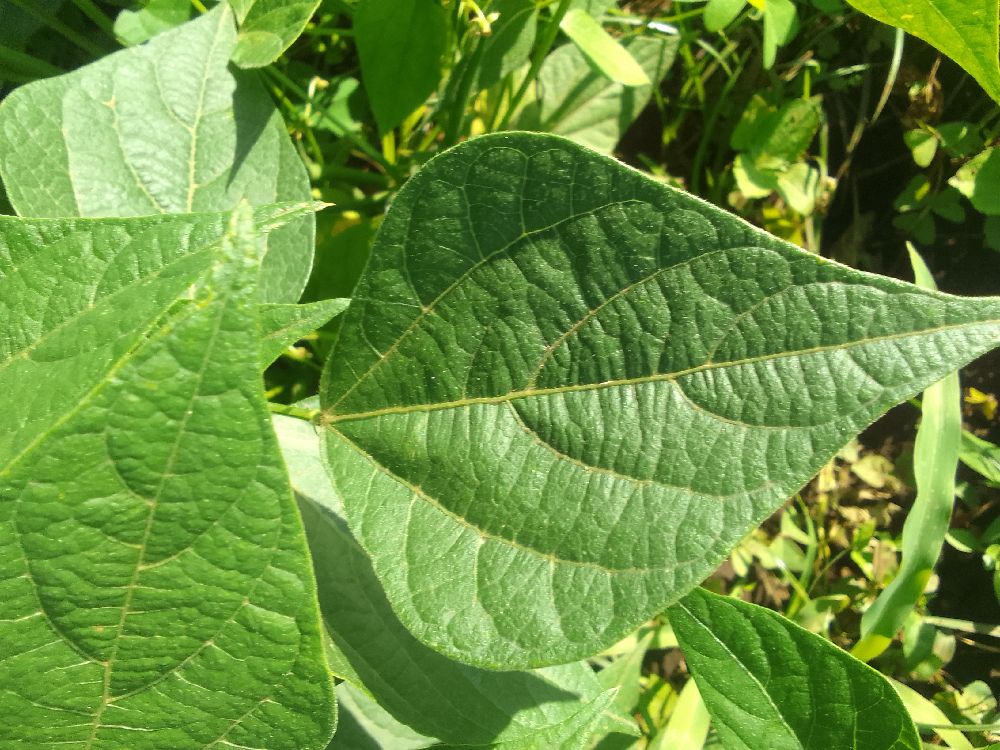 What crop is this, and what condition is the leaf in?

common bean, healthy
